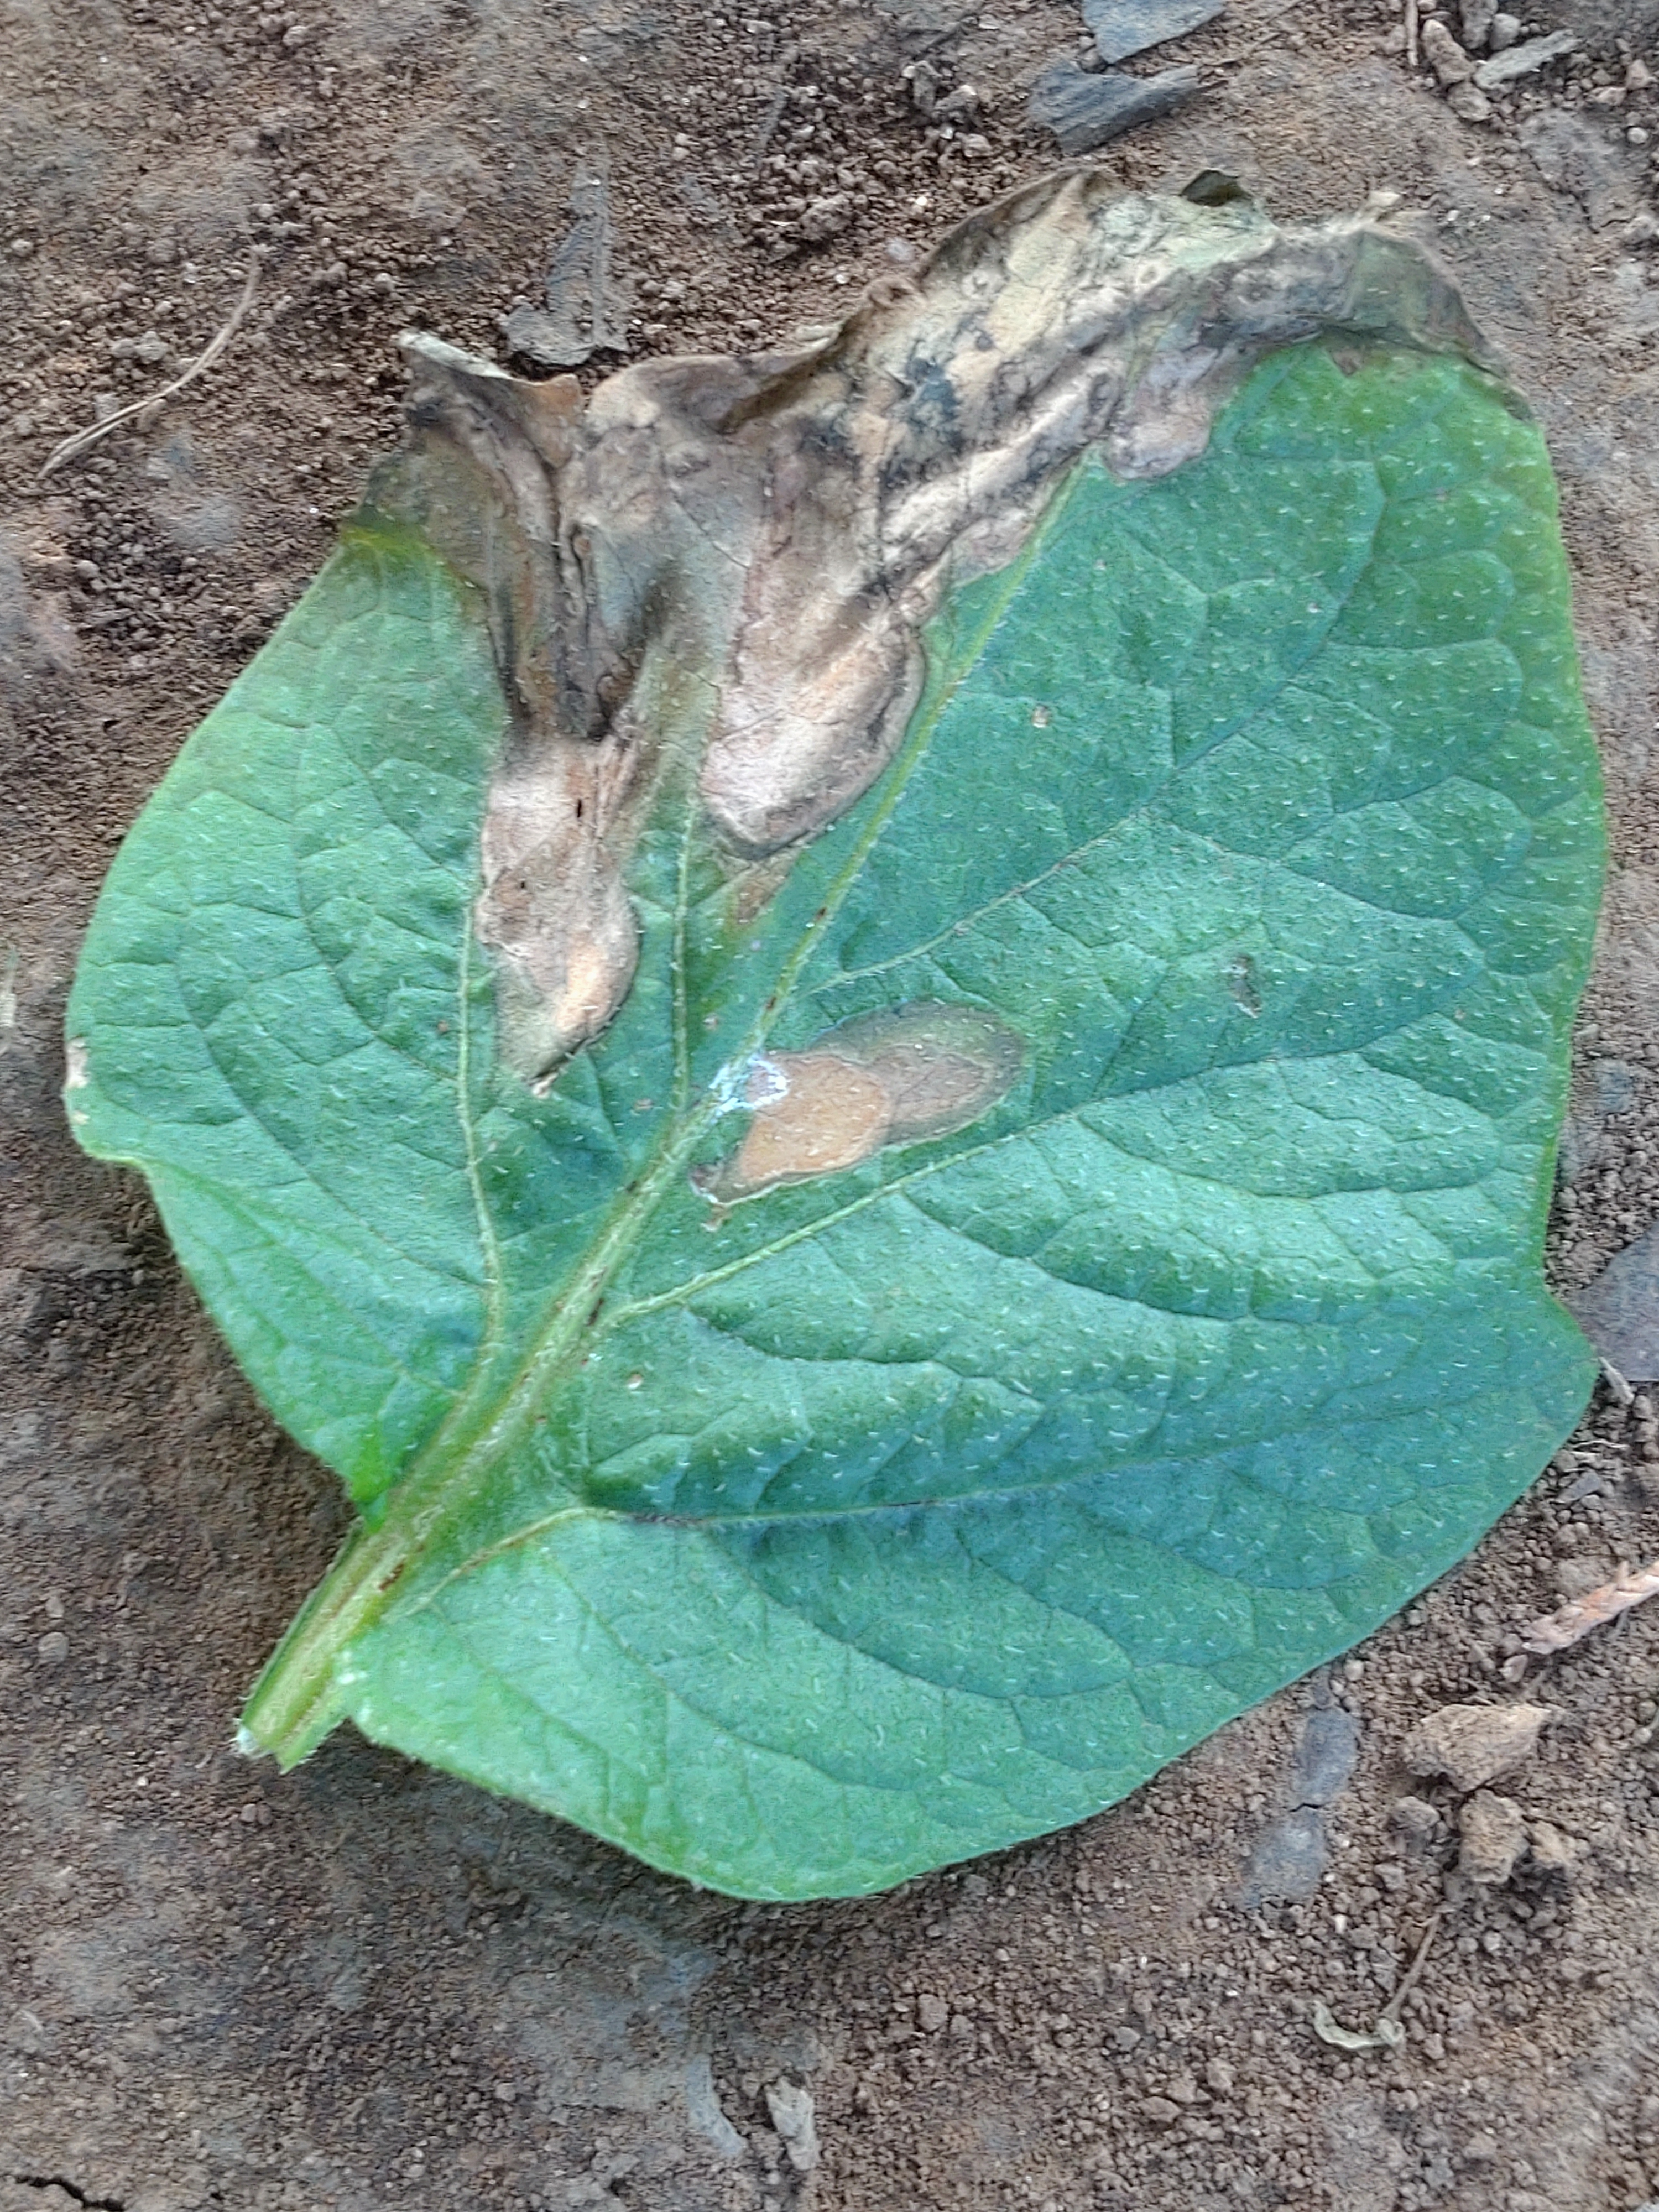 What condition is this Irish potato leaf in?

early blight
